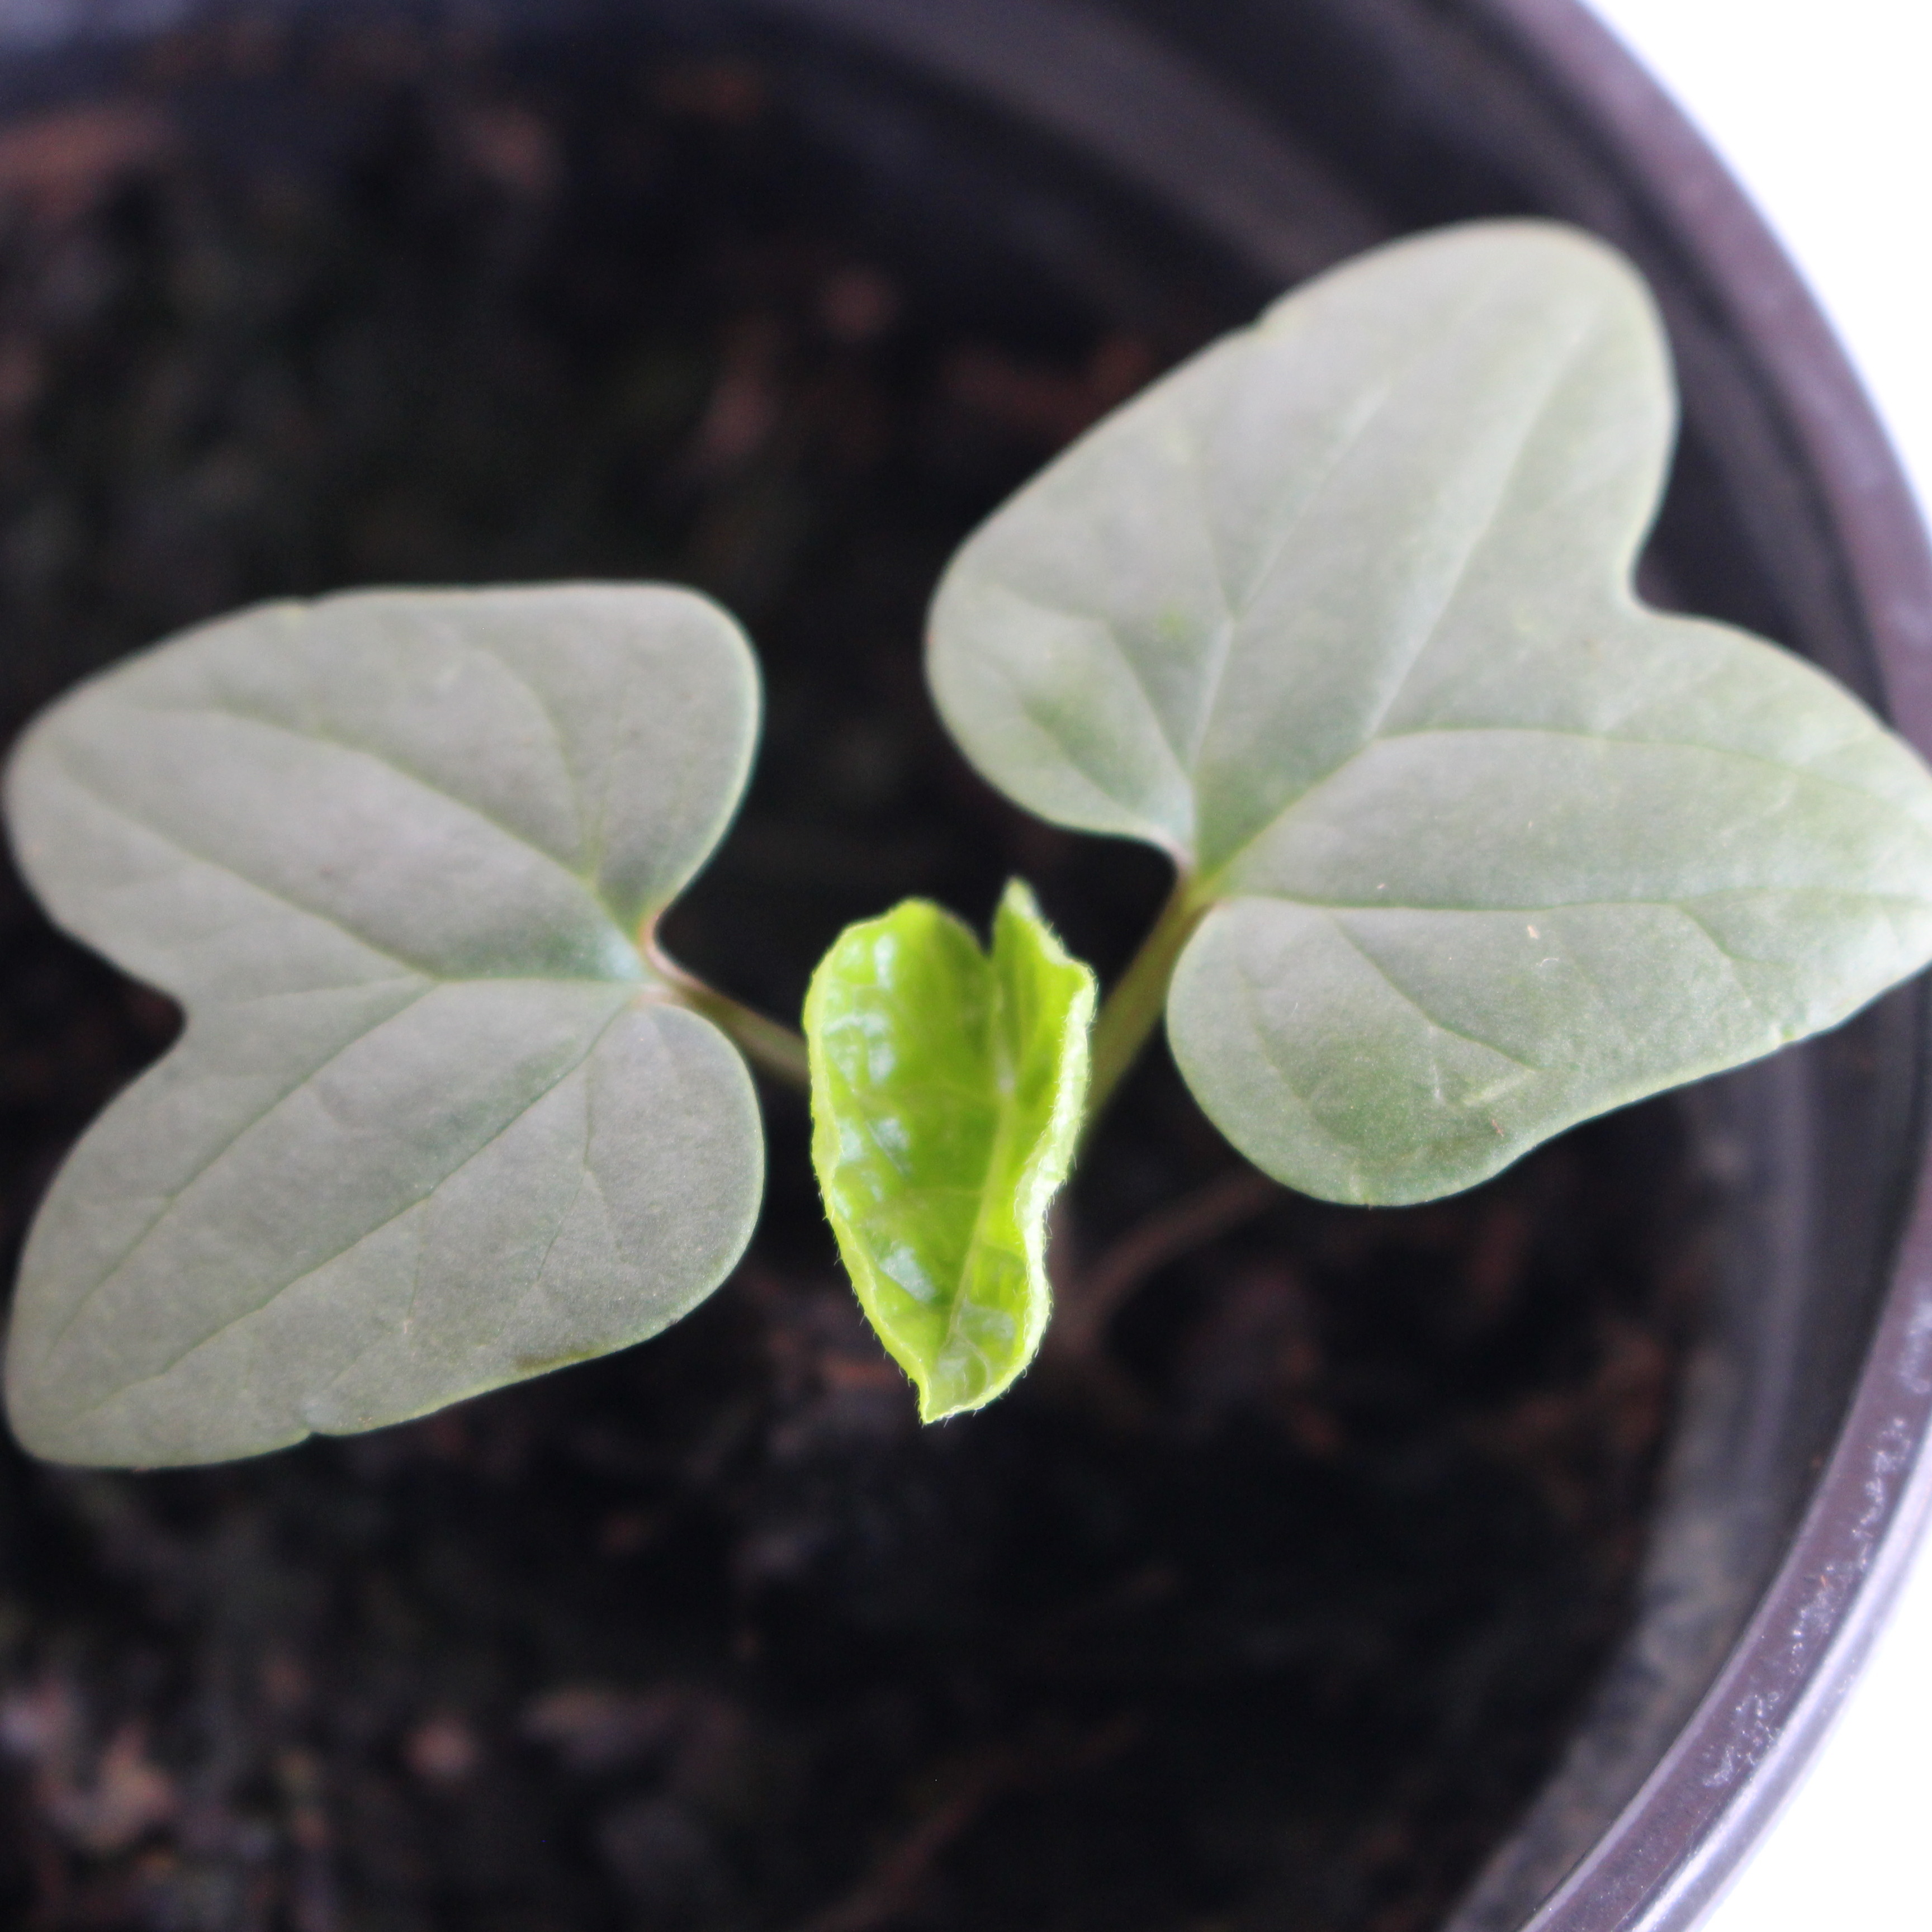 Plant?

Convolvulus arvensis
